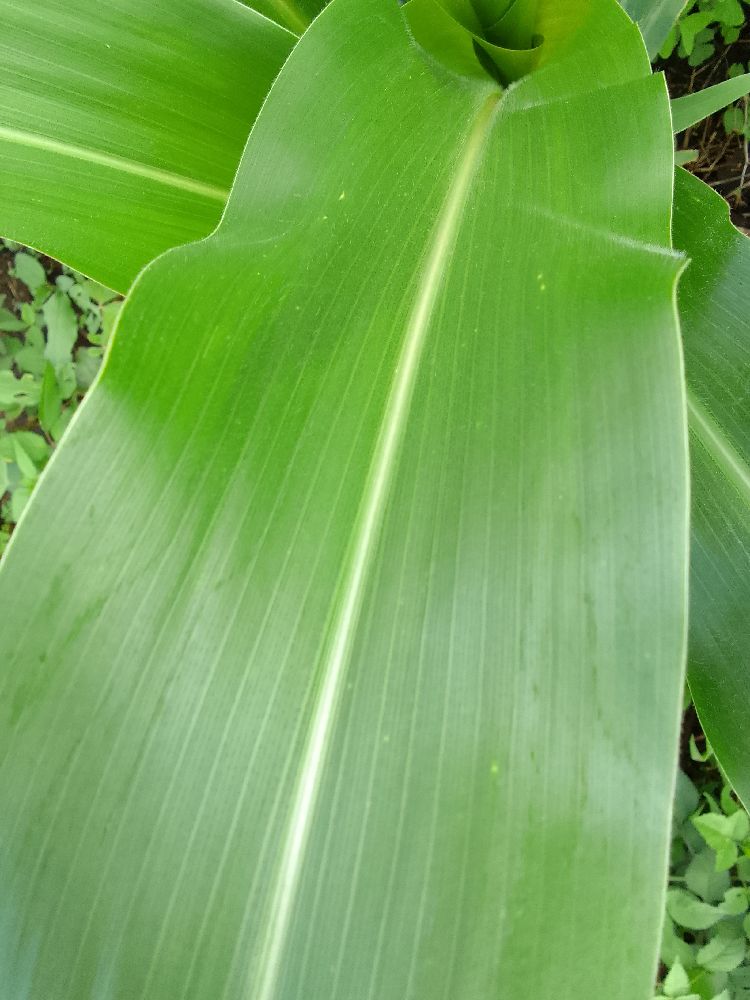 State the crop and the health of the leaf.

maize, healthy
